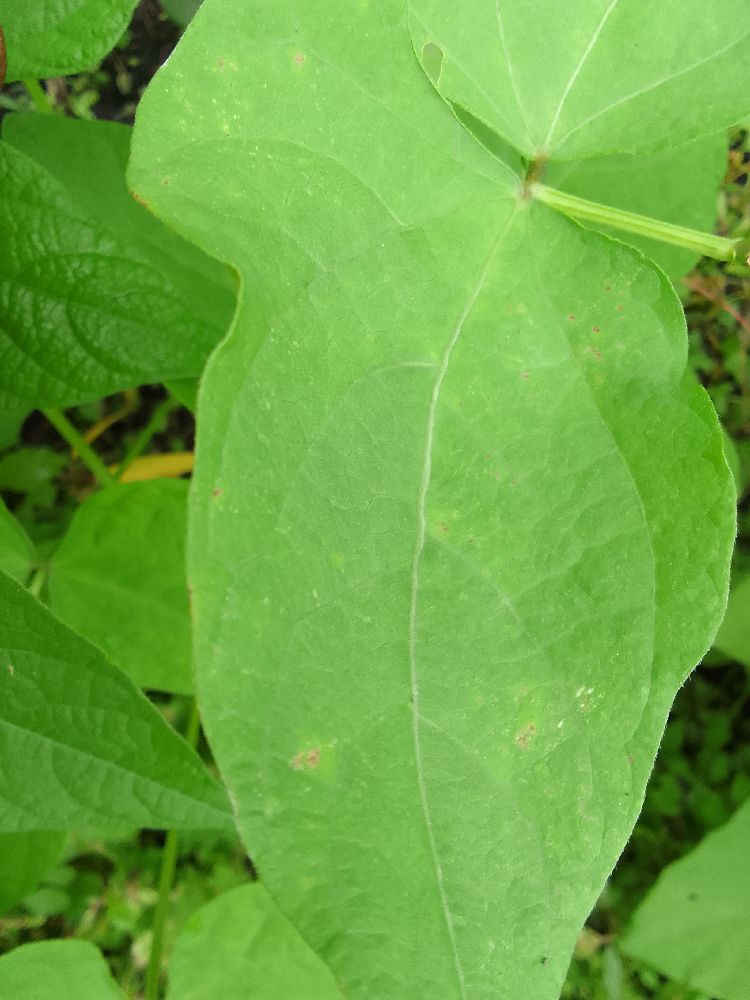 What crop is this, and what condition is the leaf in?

common bean, healthy
